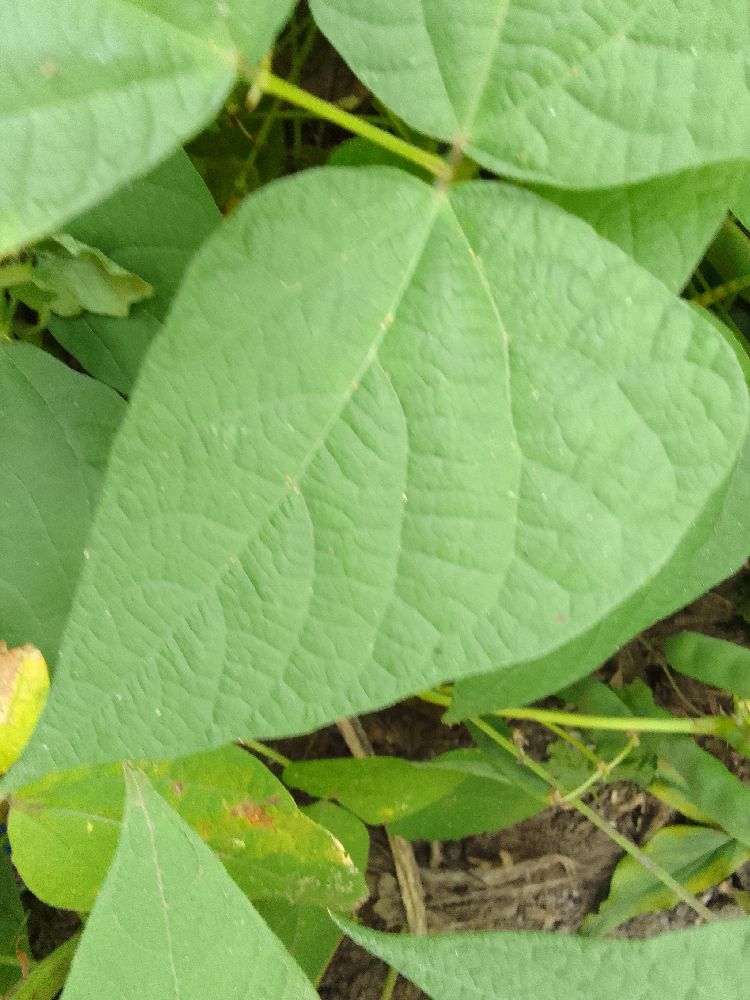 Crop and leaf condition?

common bean, healthy
